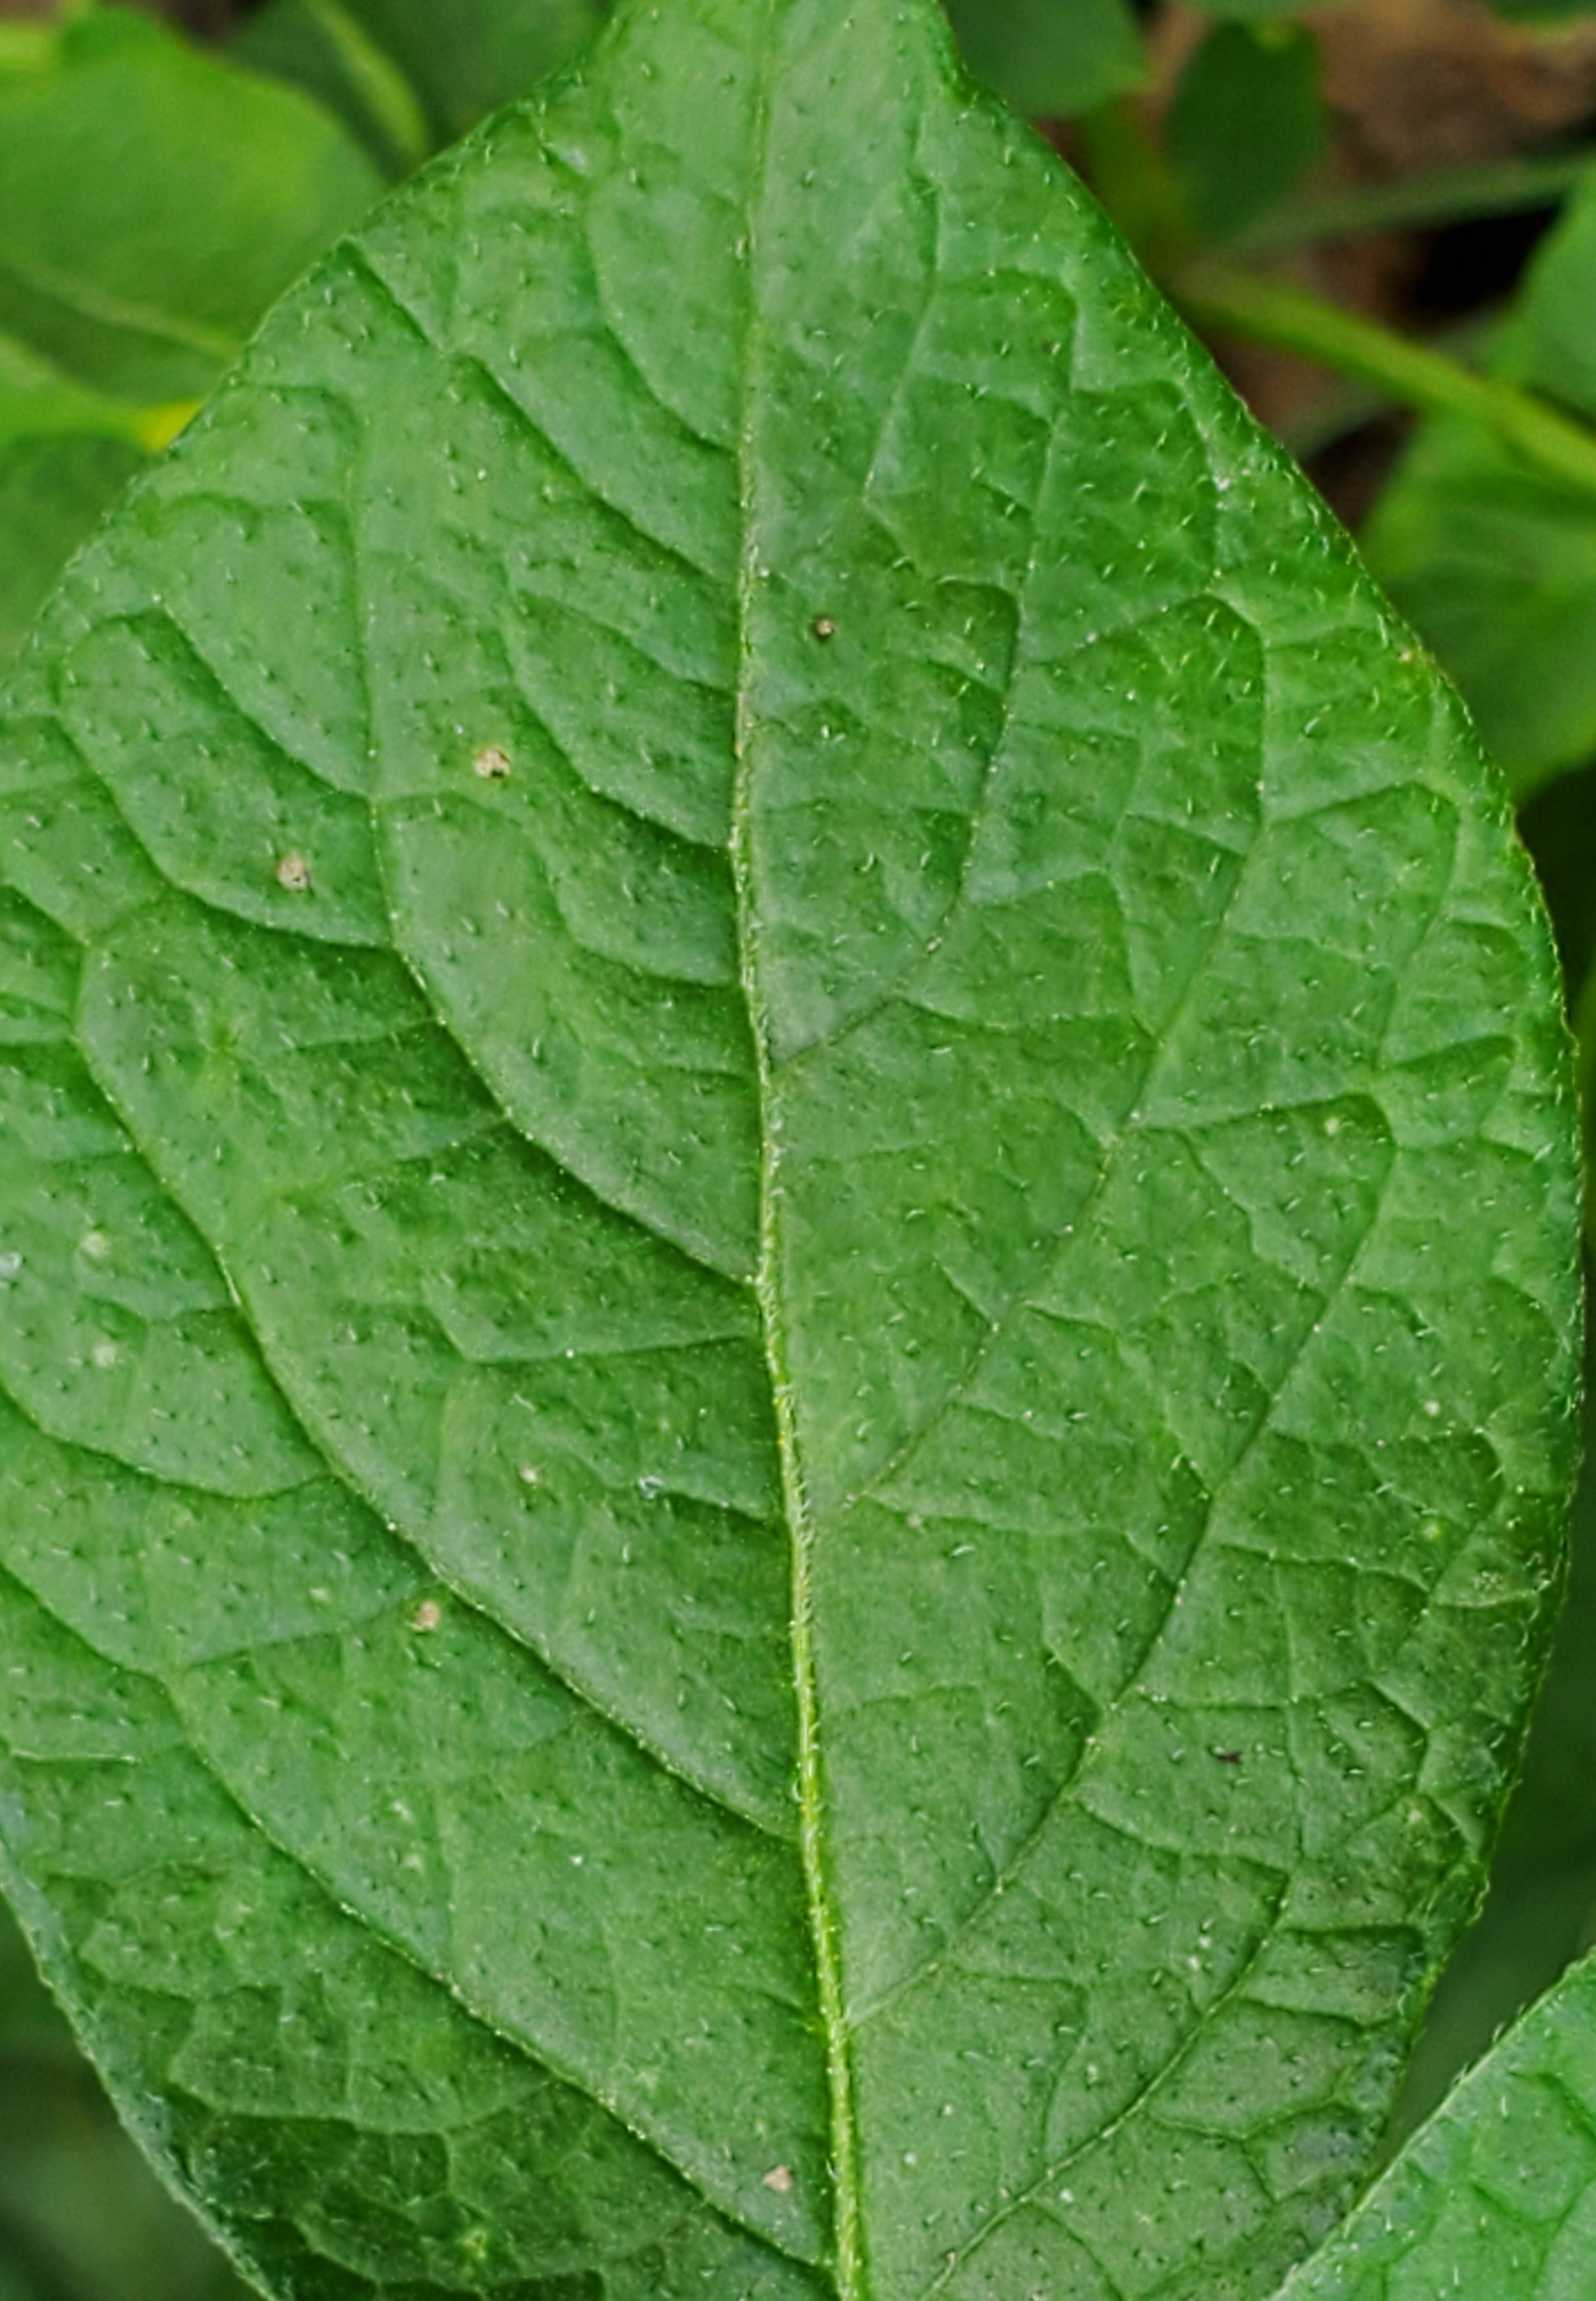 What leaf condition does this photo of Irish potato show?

healthy
